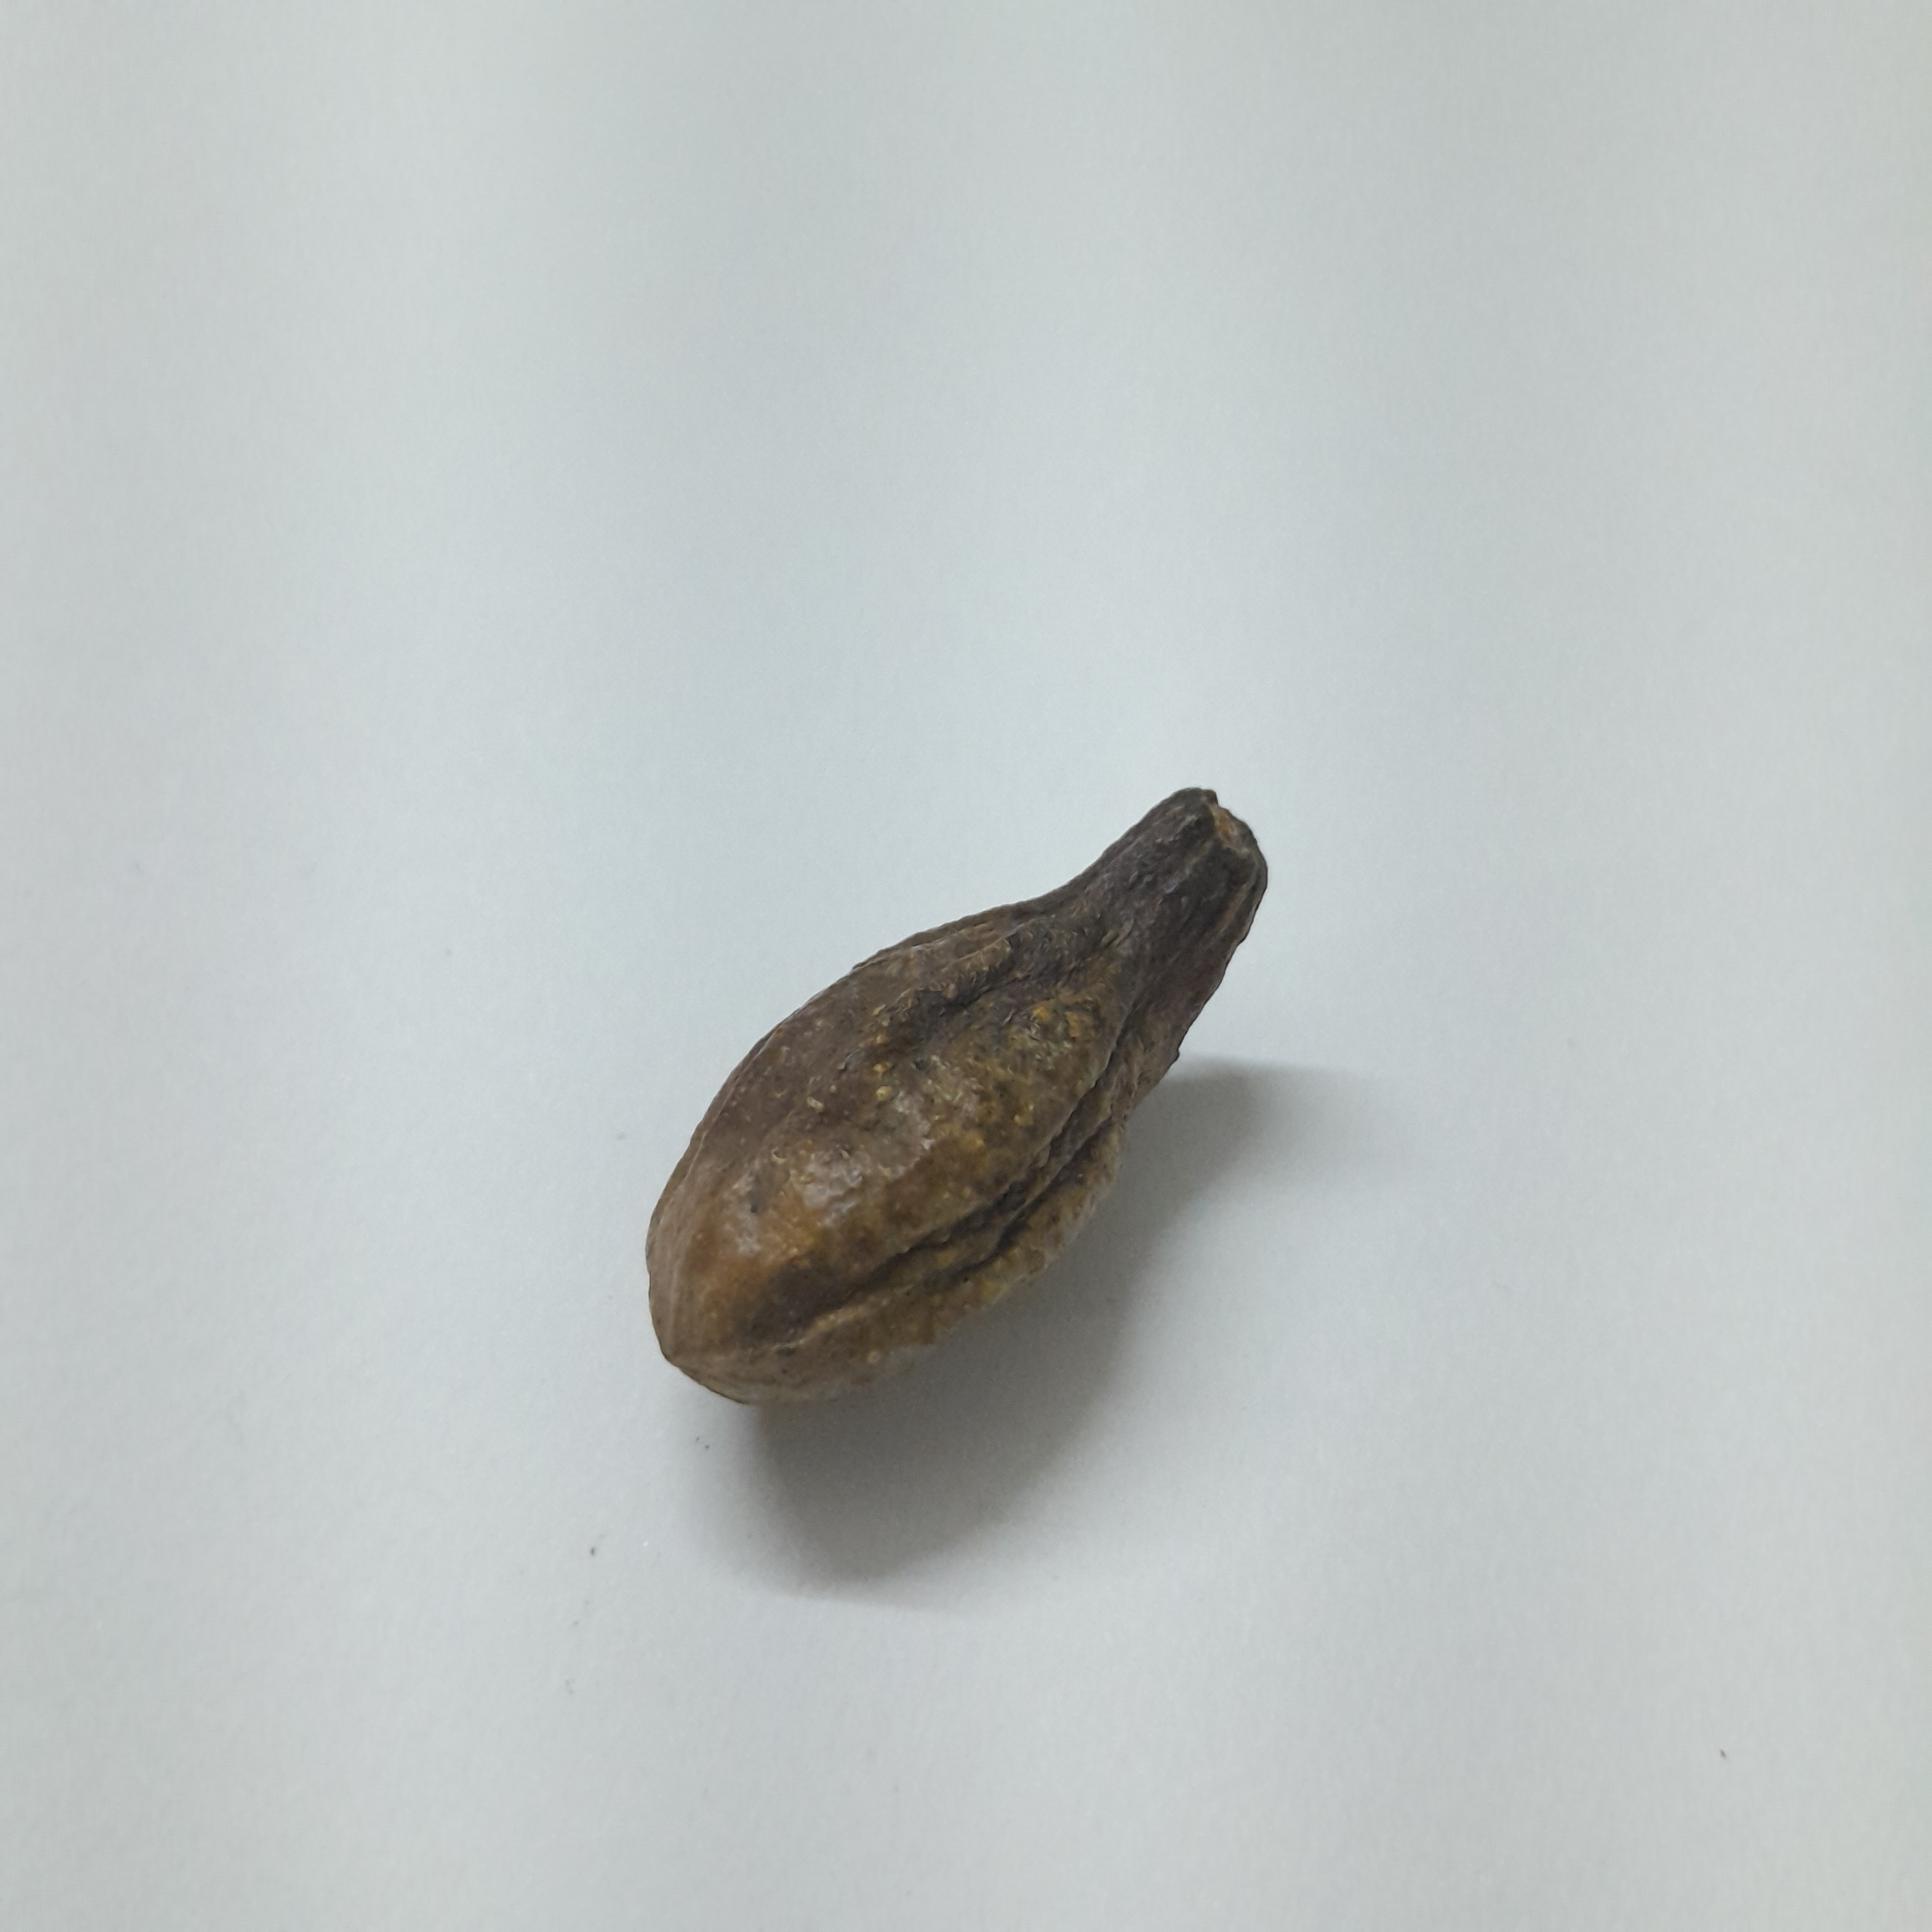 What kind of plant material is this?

hirdaa
